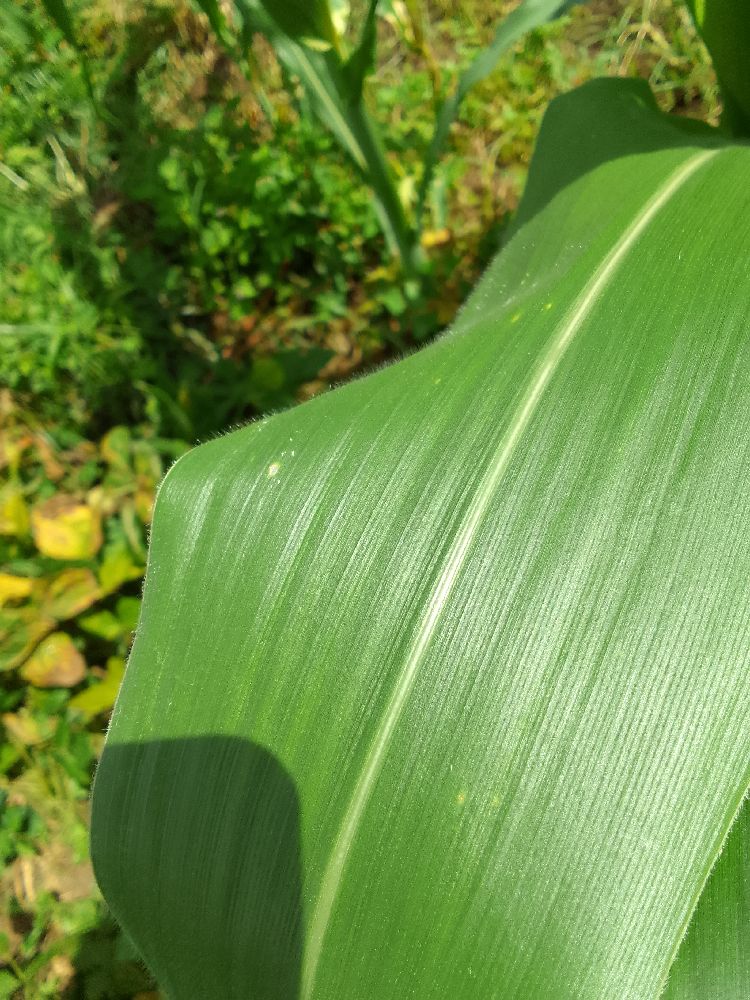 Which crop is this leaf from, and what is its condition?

maize, healthy
